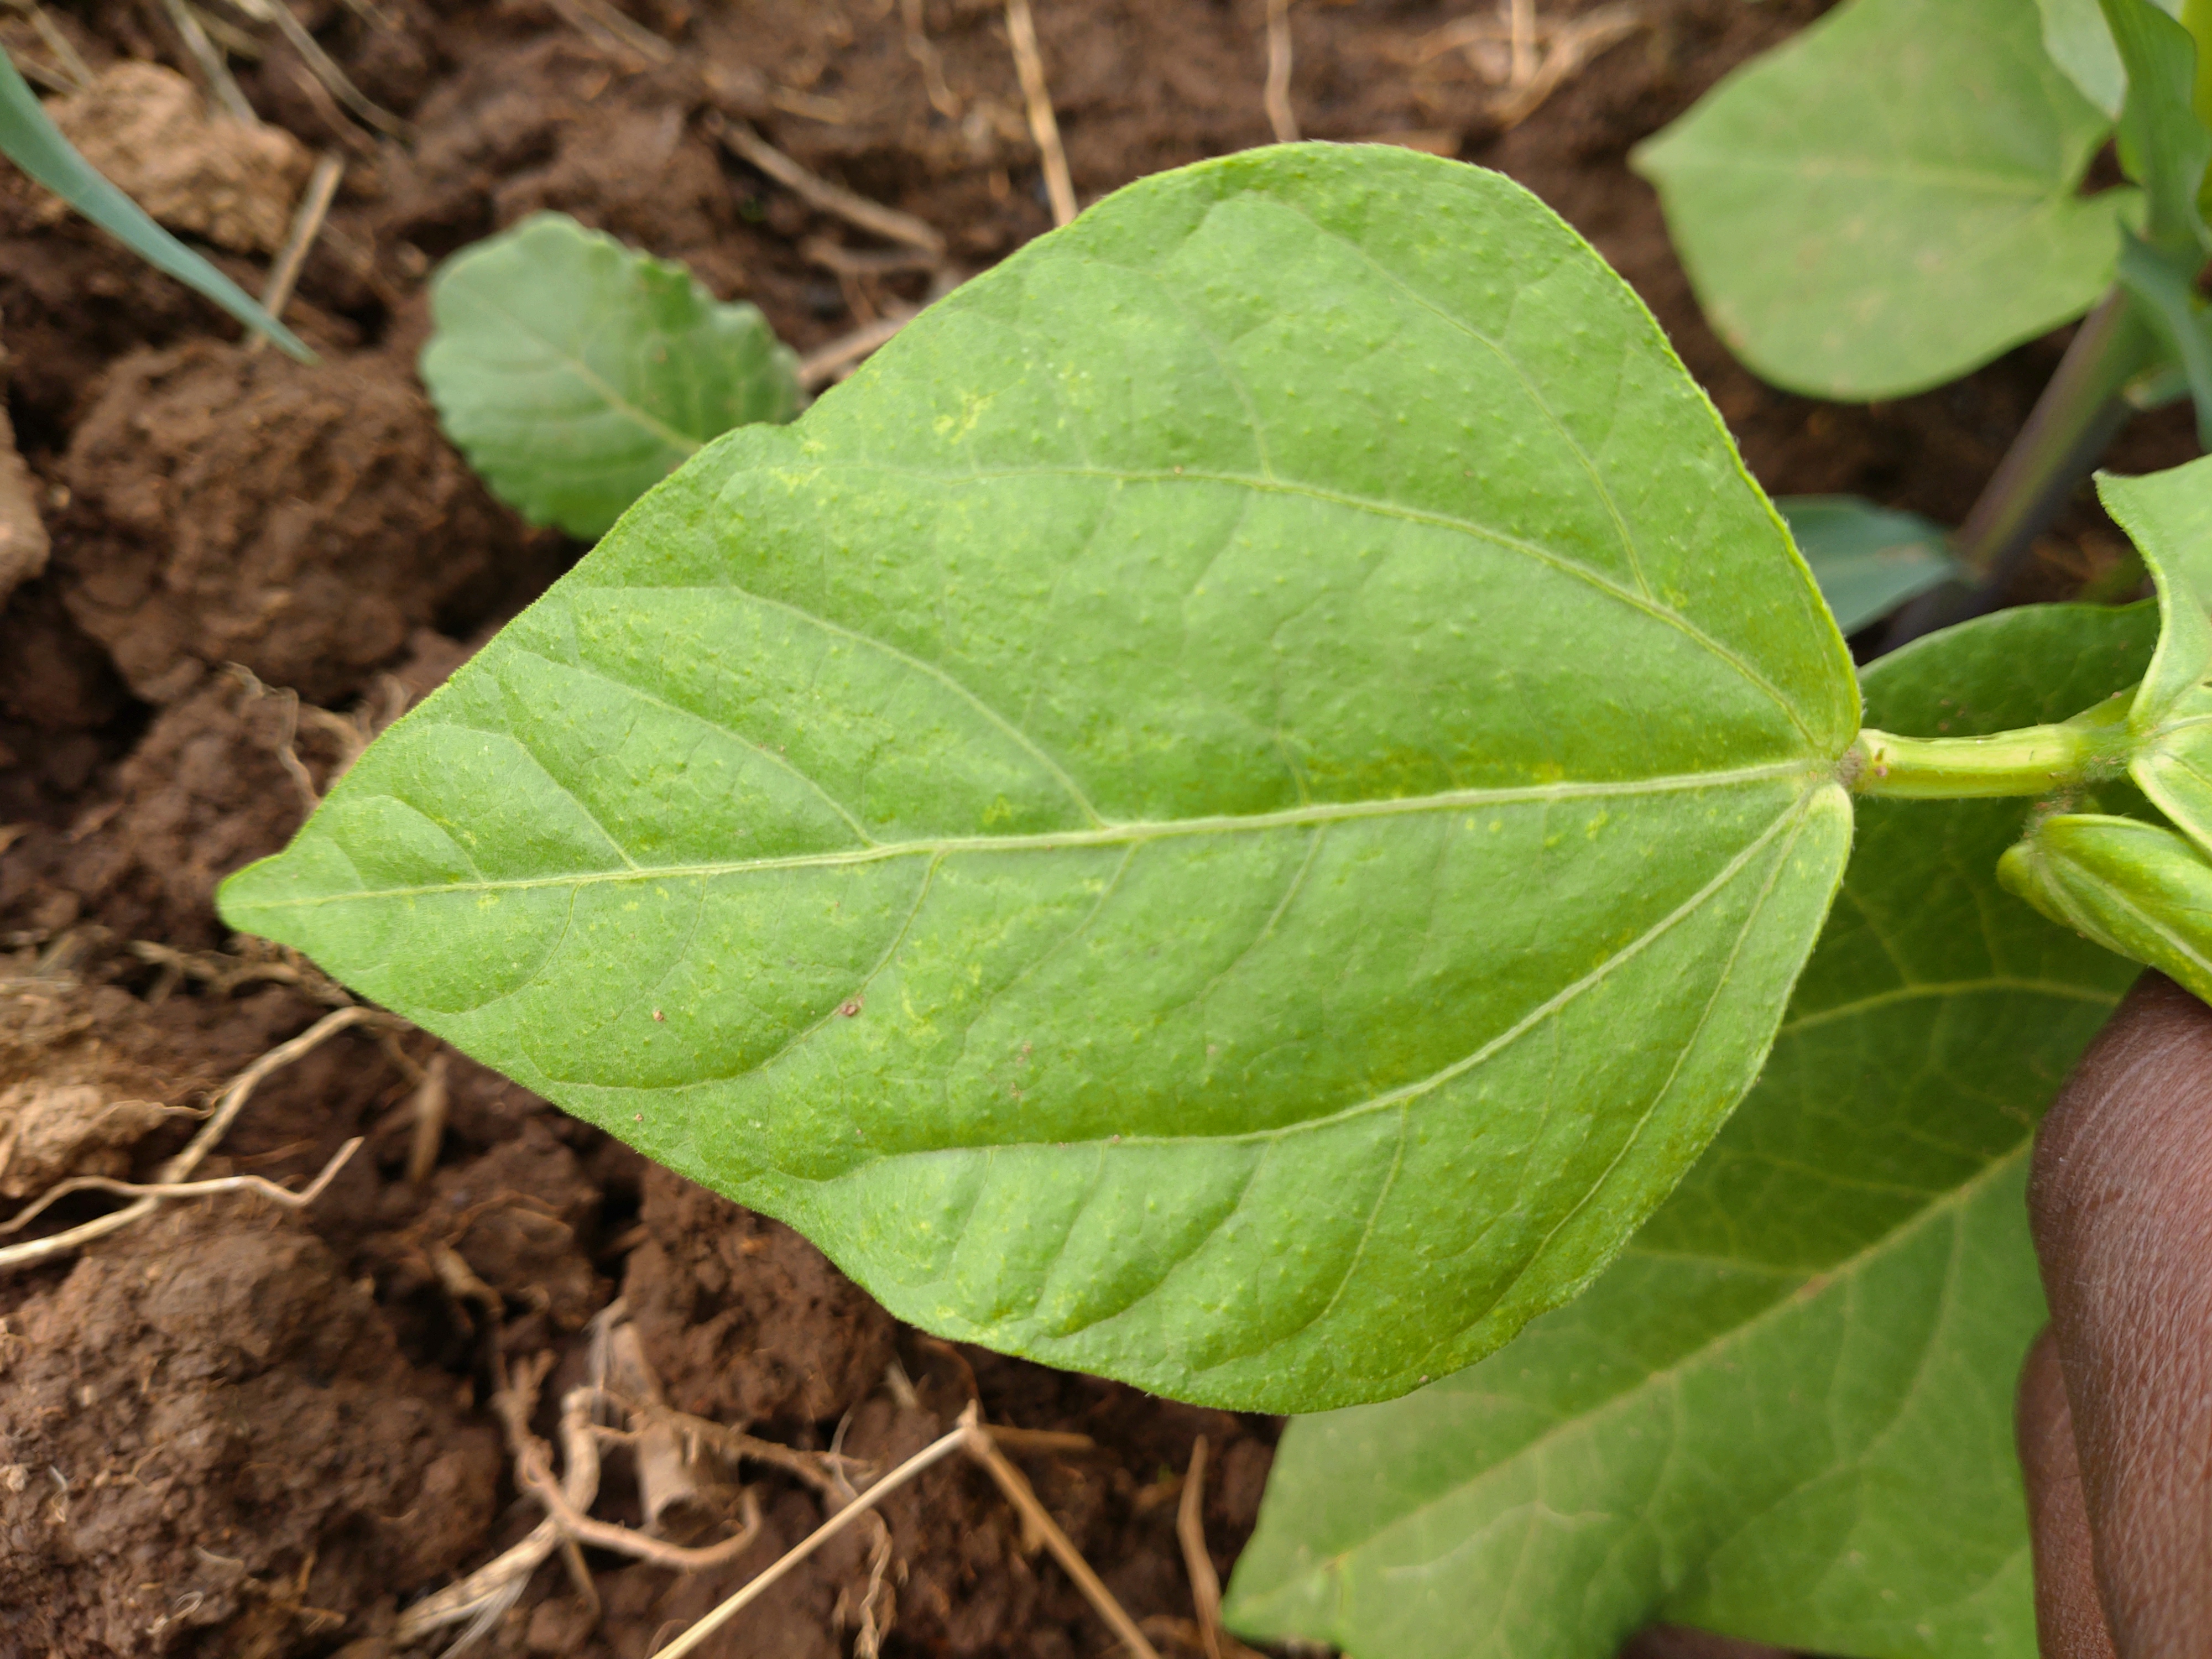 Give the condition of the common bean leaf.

healthy
